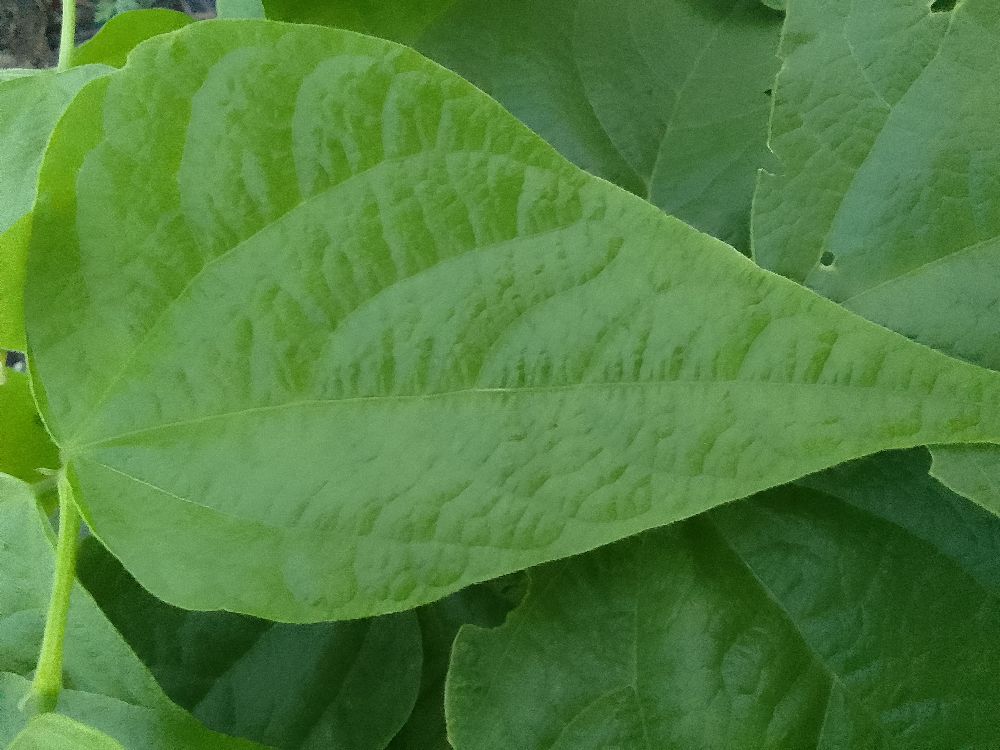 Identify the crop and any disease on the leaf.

common bean, healthy
